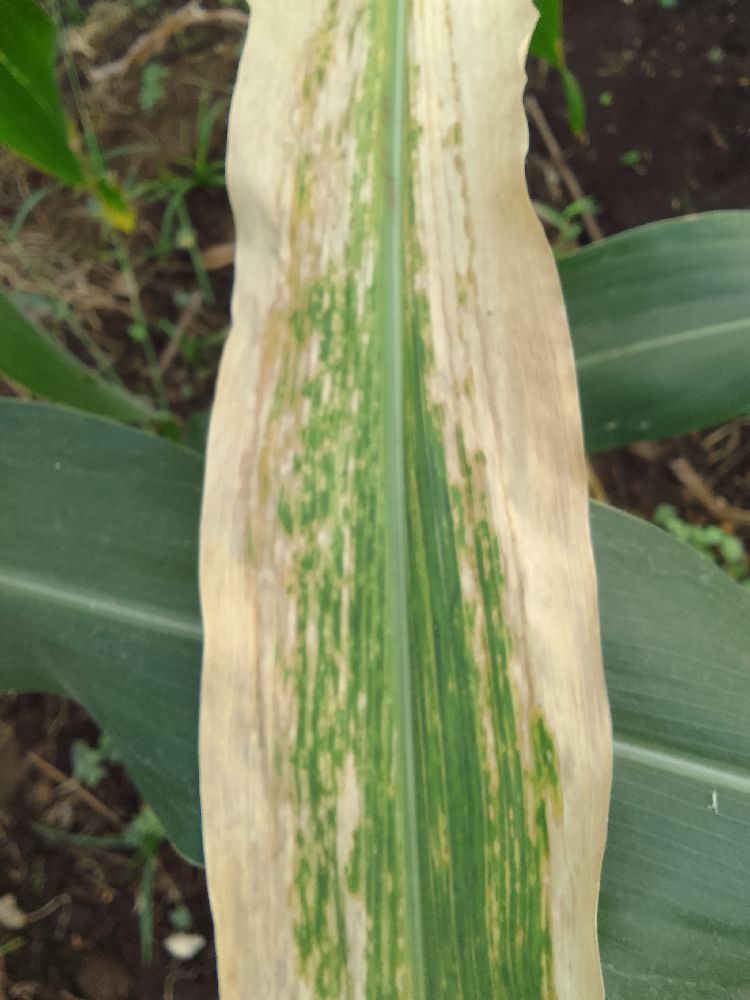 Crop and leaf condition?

maize, maize lethal necrosis
